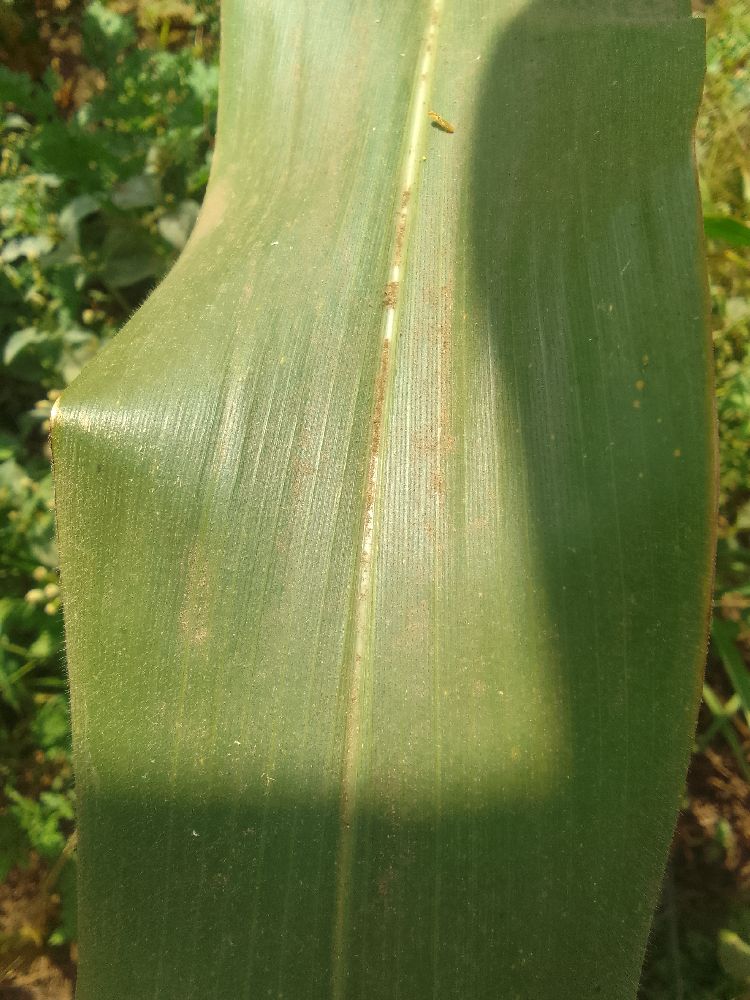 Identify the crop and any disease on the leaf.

maize, healthy
